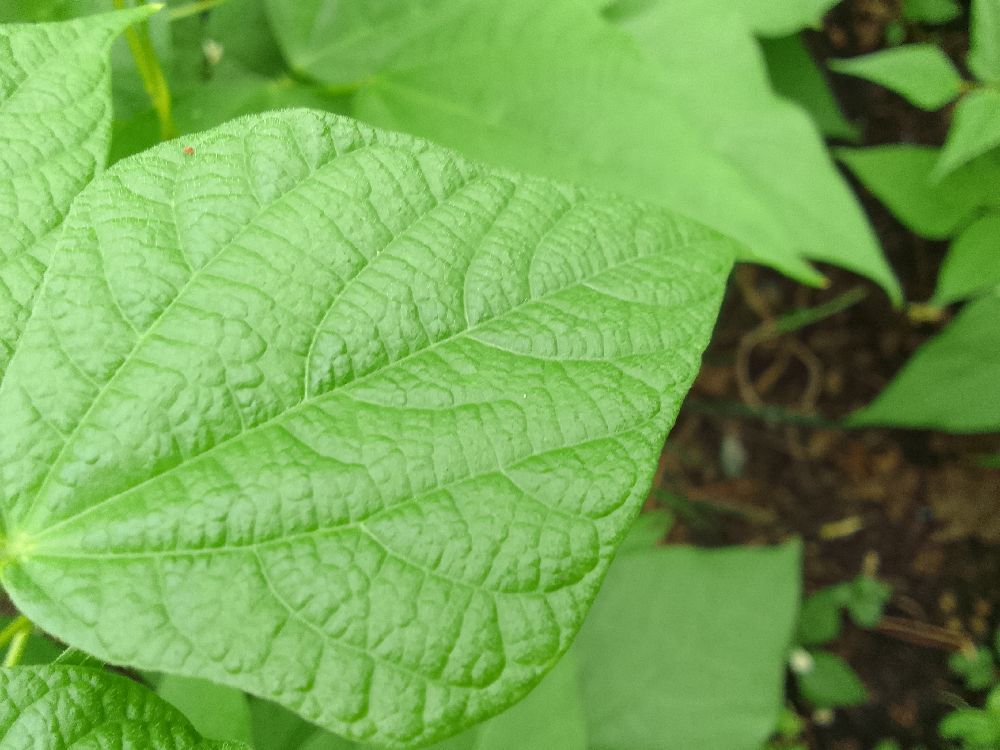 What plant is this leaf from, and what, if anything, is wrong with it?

common bean, healthy
